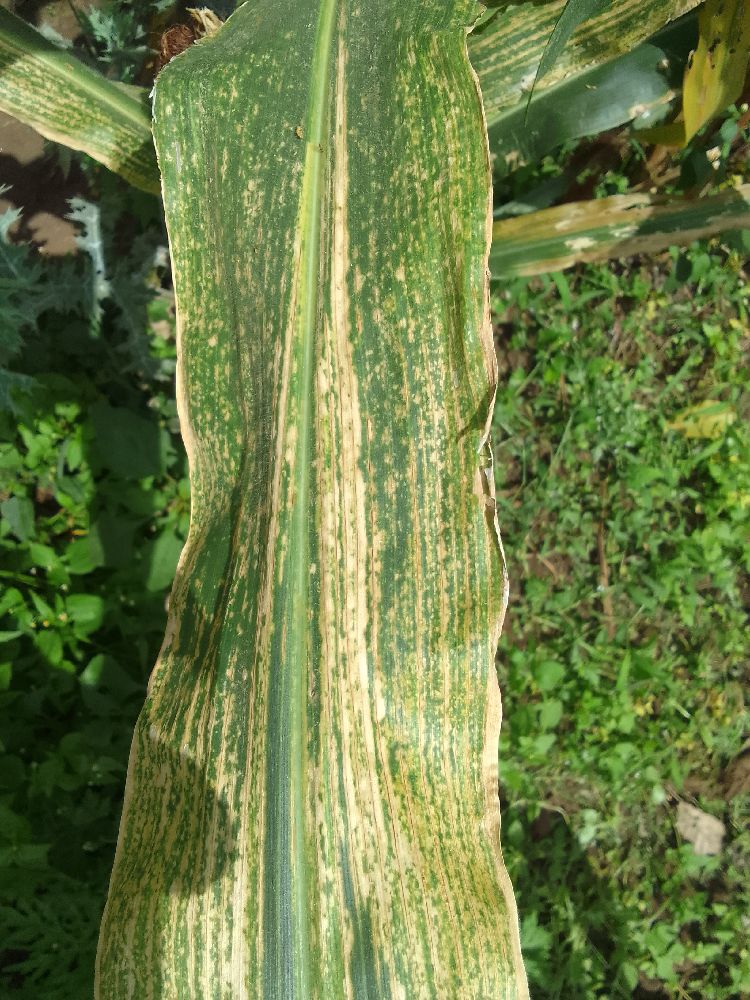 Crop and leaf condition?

maize, maize lethal necrosis
